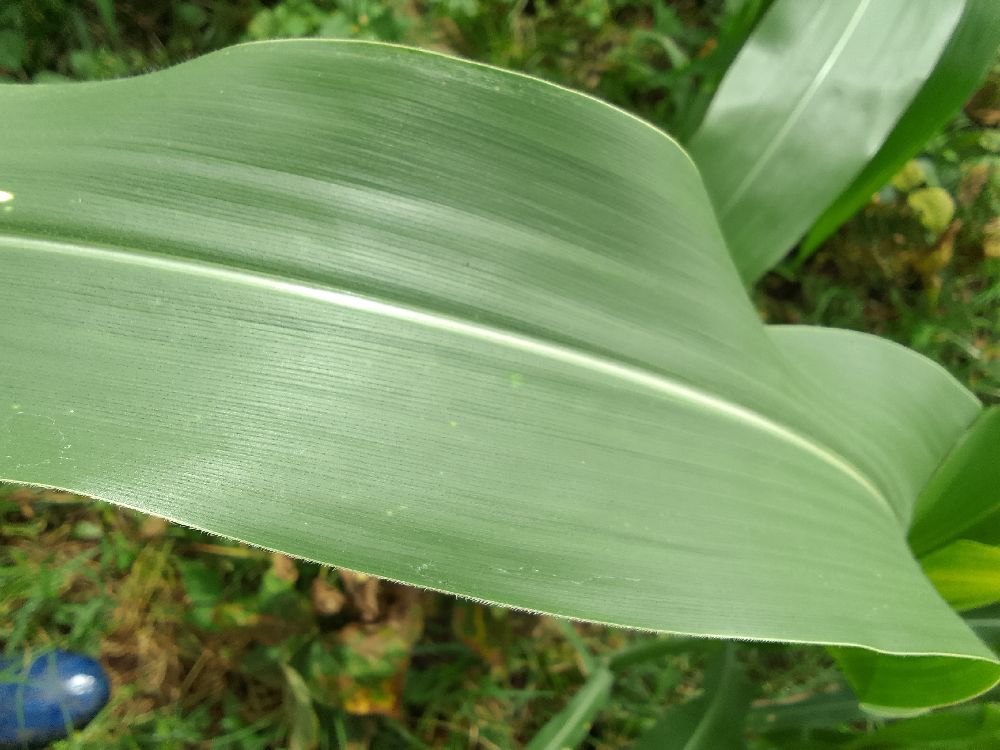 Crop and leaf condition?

maize, healthy
